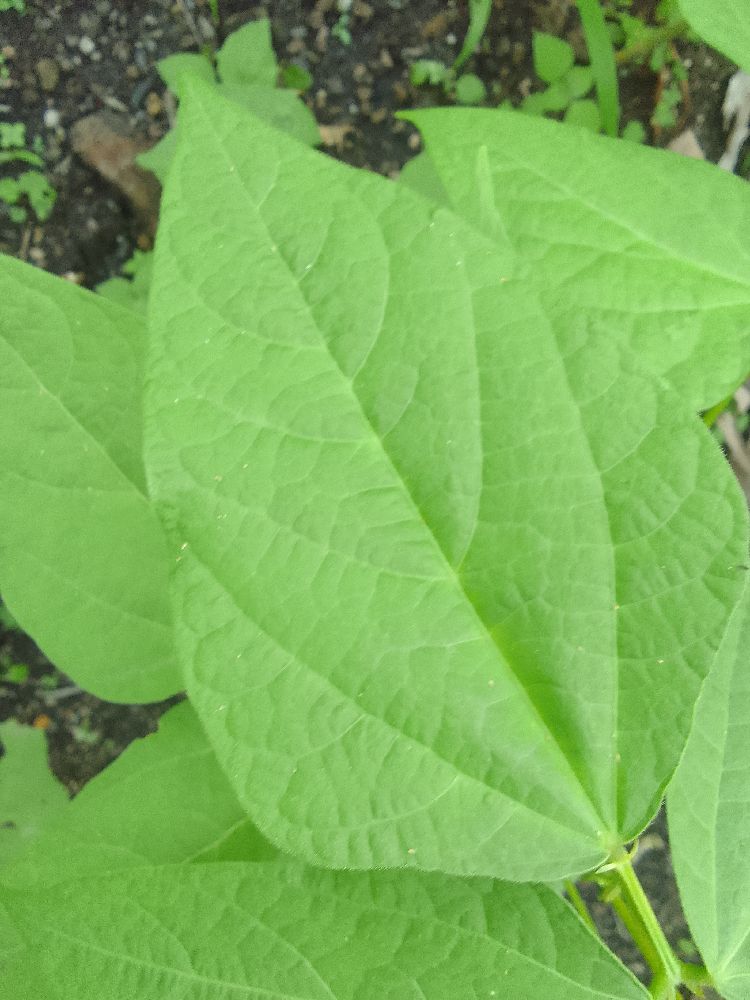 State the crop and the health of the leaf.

common bean, healthy
